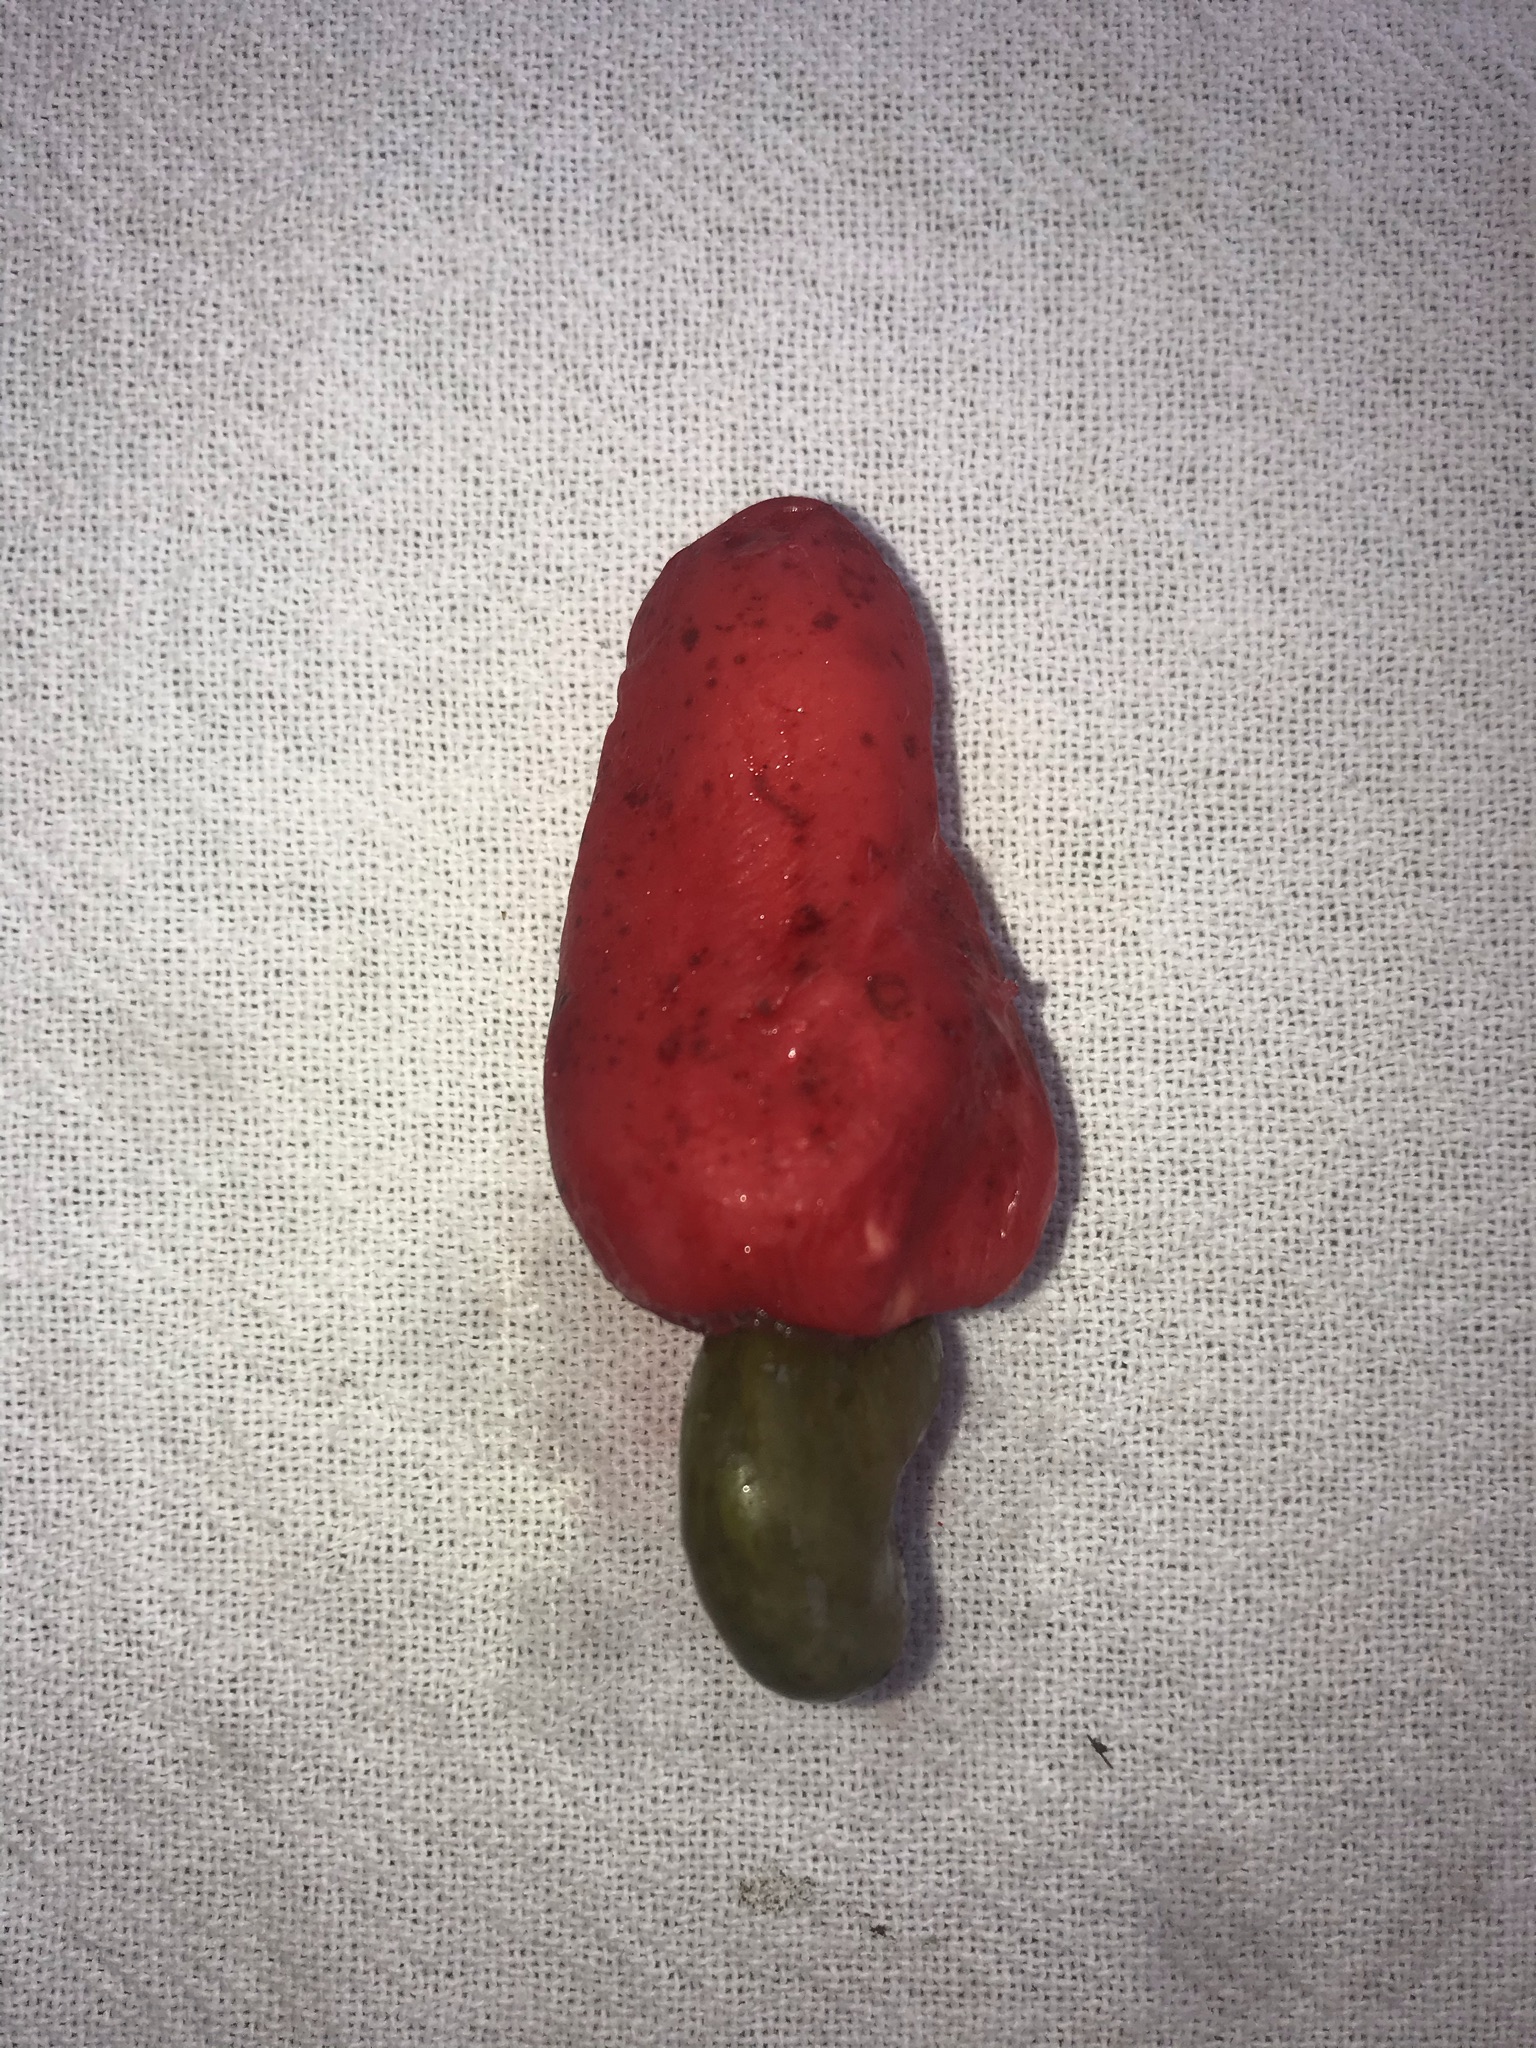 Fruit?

caju vermelho
